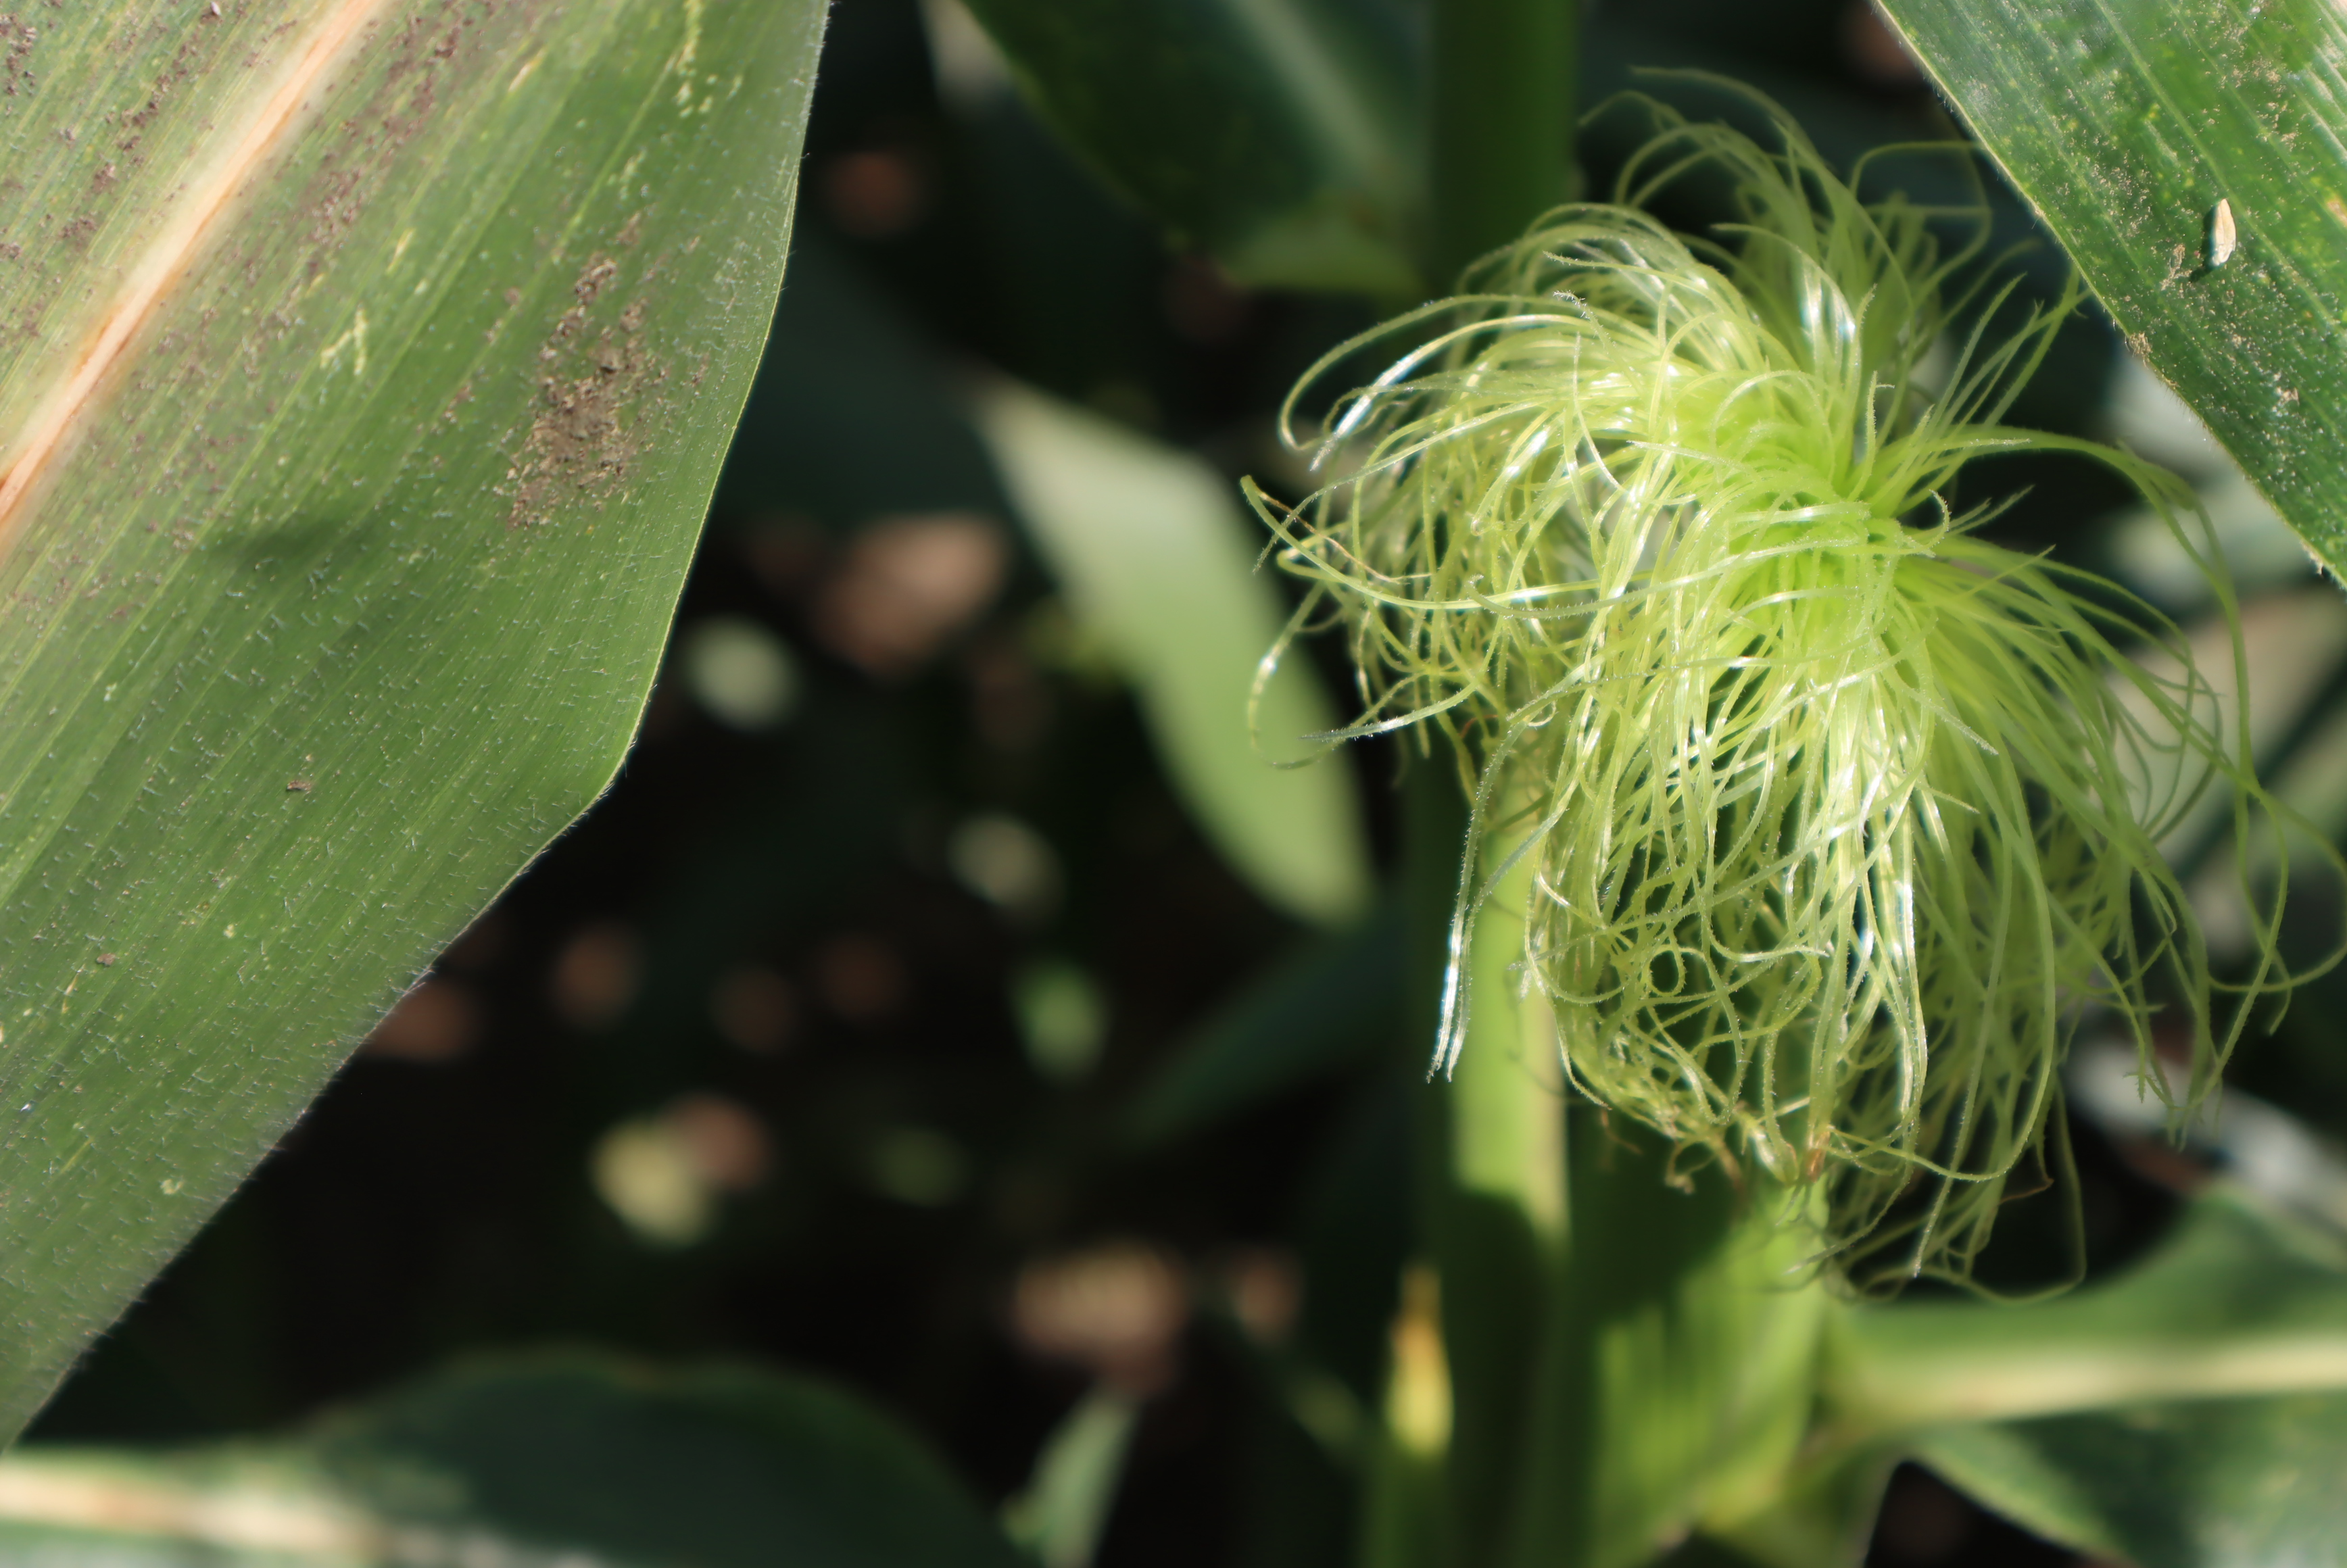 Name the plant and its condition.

corn, cicadellidae
